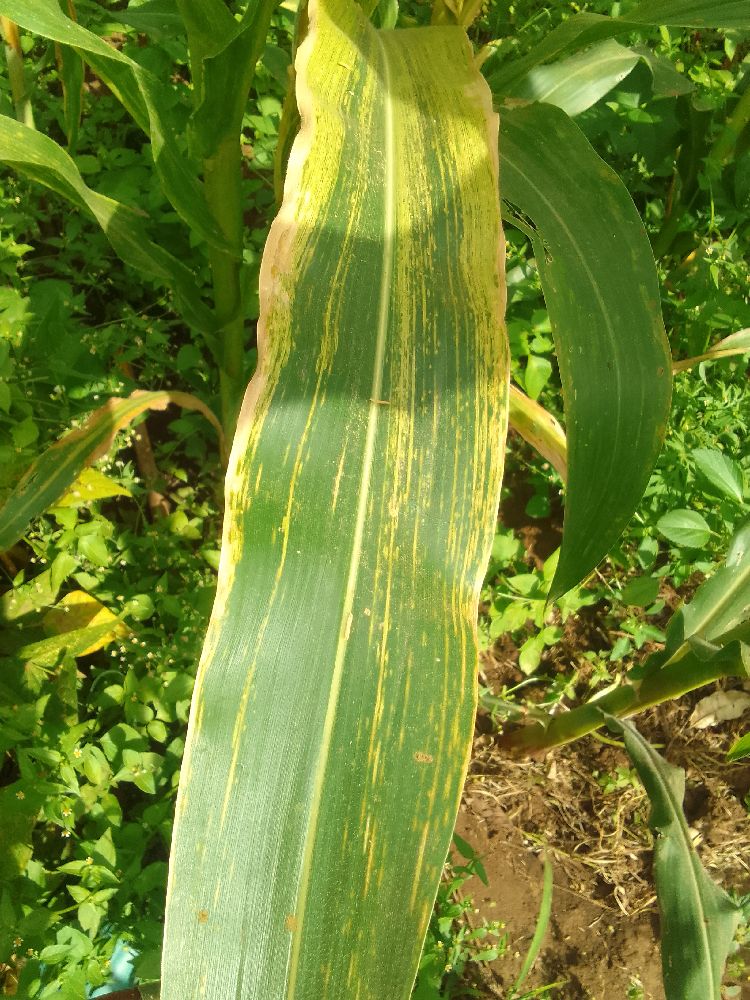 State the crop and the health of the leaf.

maize, maize lethal necrosis
